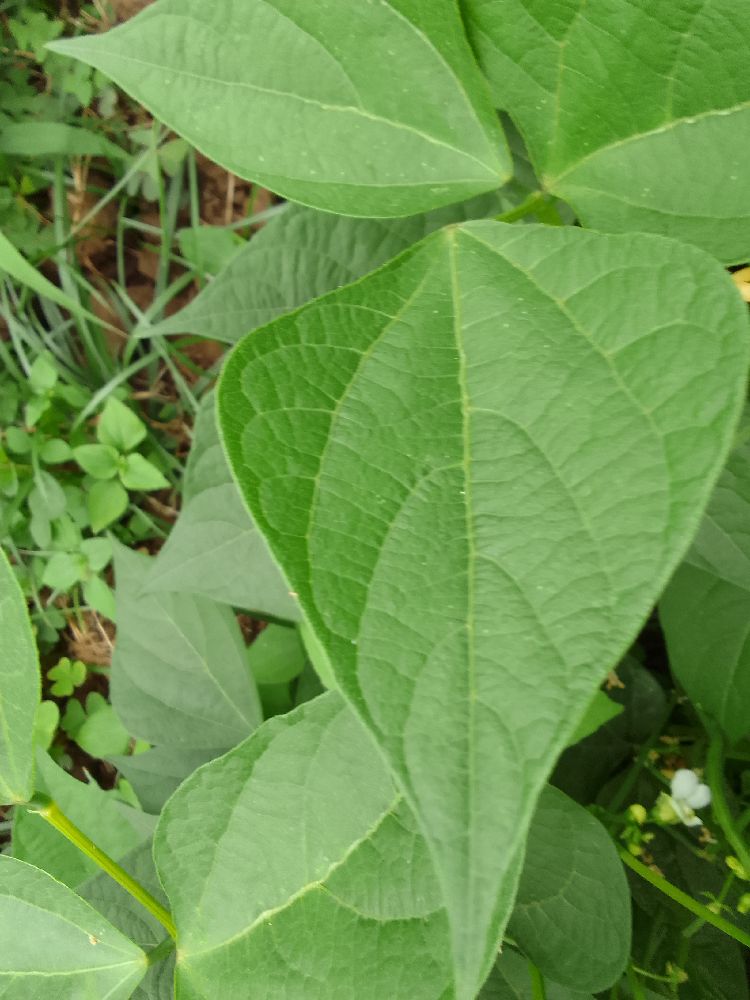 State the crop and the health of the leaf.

common bean, healthy
